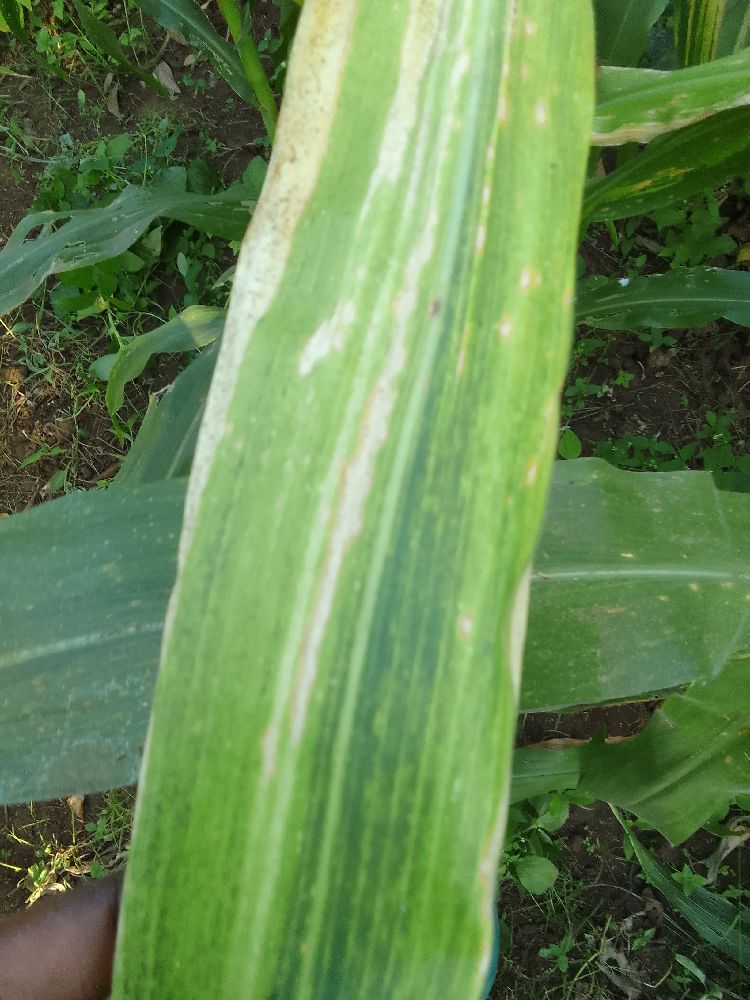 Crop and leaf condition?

maize, maize lethal necrosis
